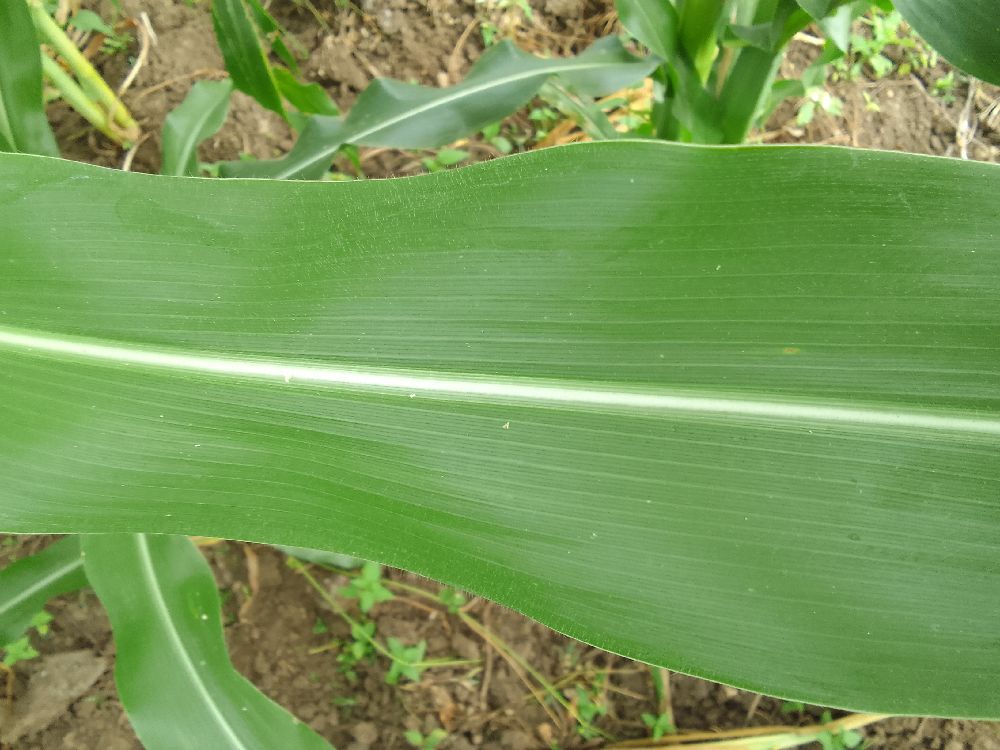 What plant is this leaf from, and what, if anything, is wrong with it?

maize, healthy
